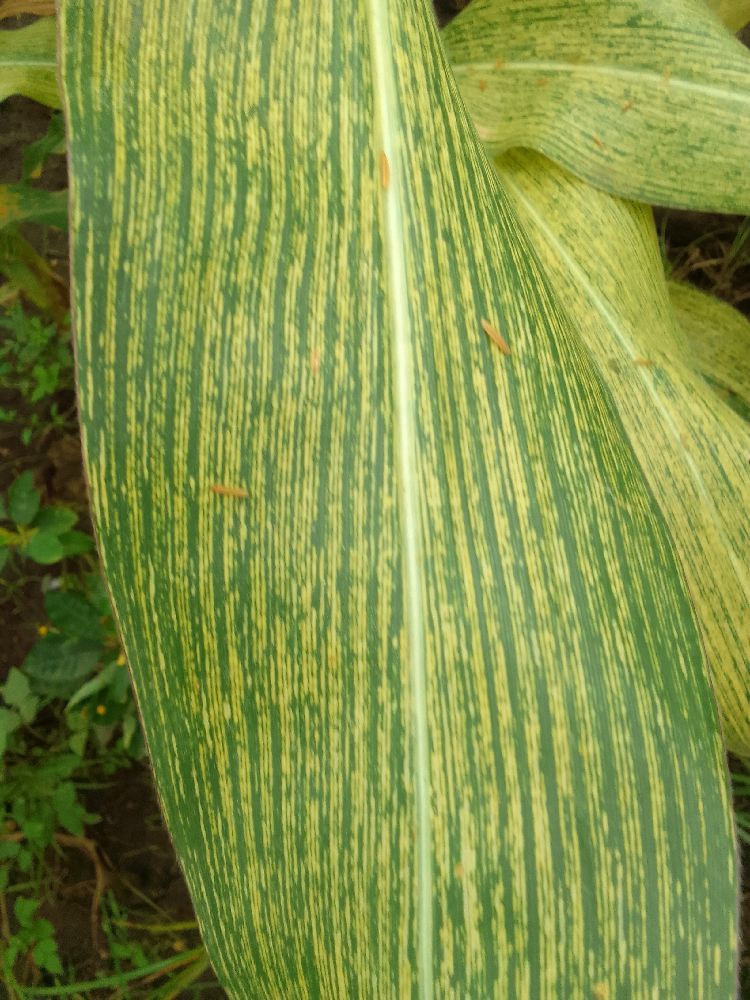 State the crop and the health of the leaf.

maize, maize streak virus
